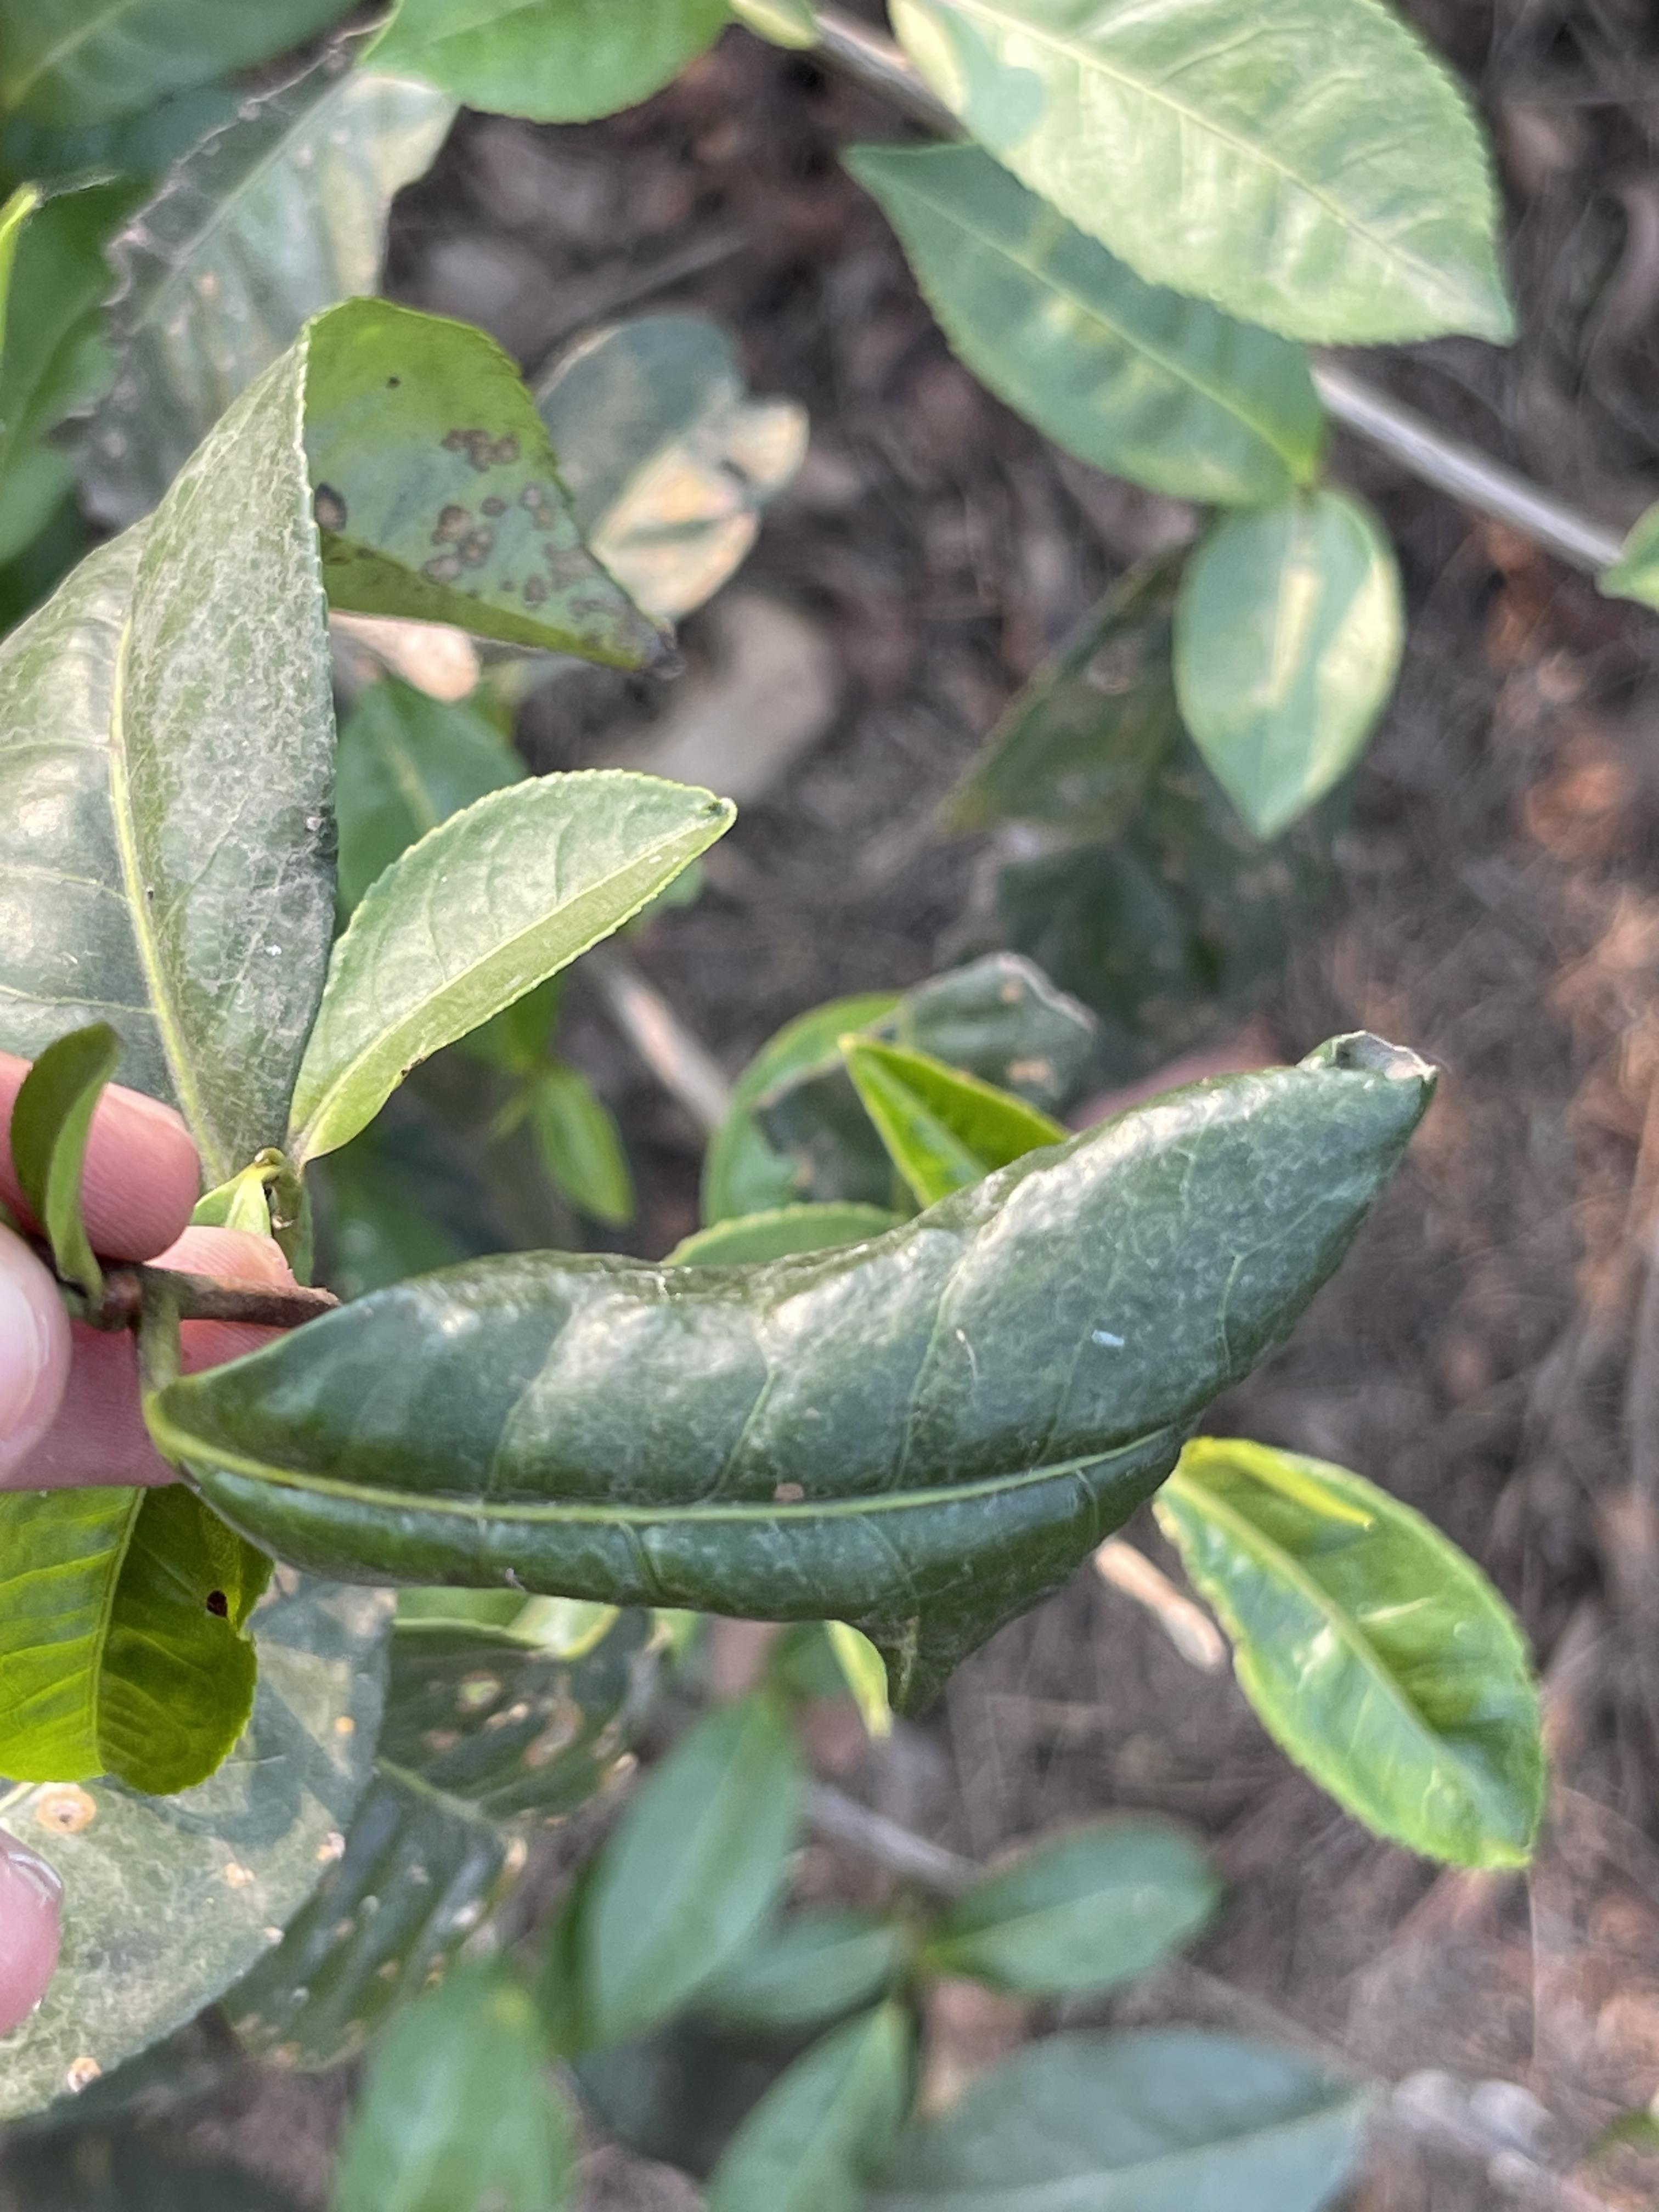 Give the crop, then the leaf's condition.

tea, helopeltis
